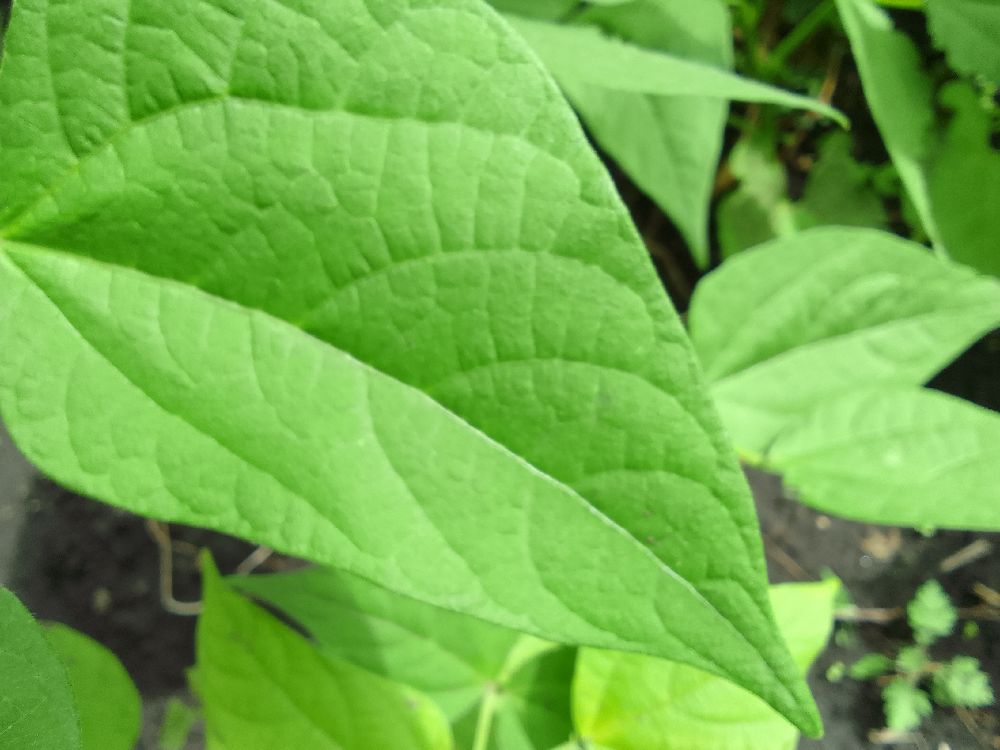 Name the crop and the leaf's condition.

common bean, healthy
